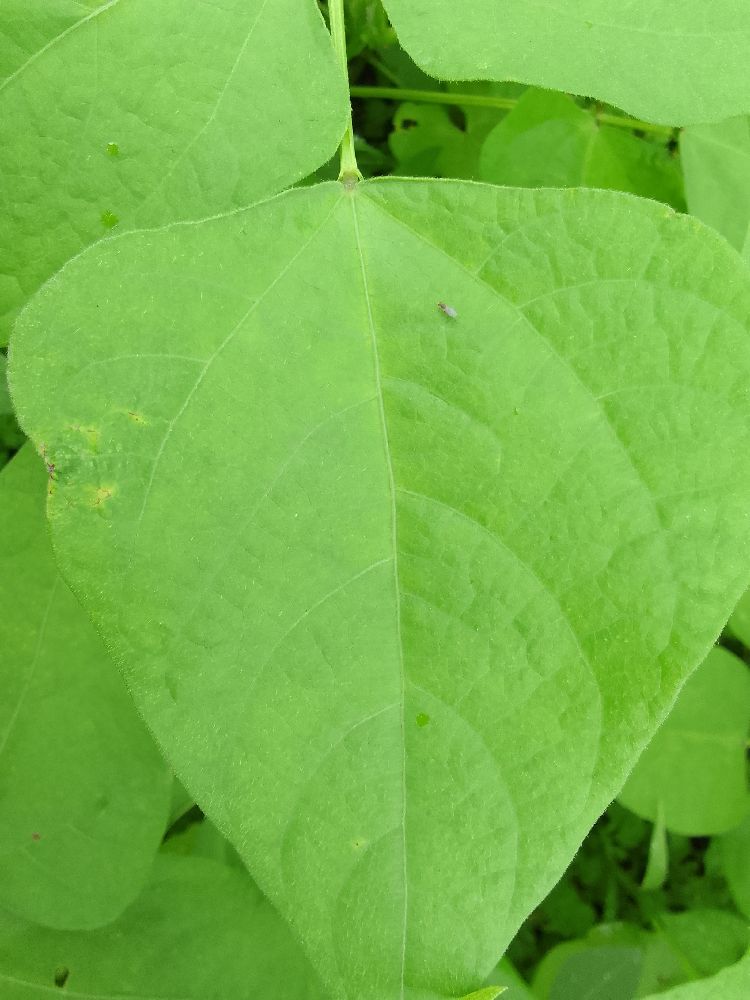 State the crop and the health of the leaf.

common bean, healthy
